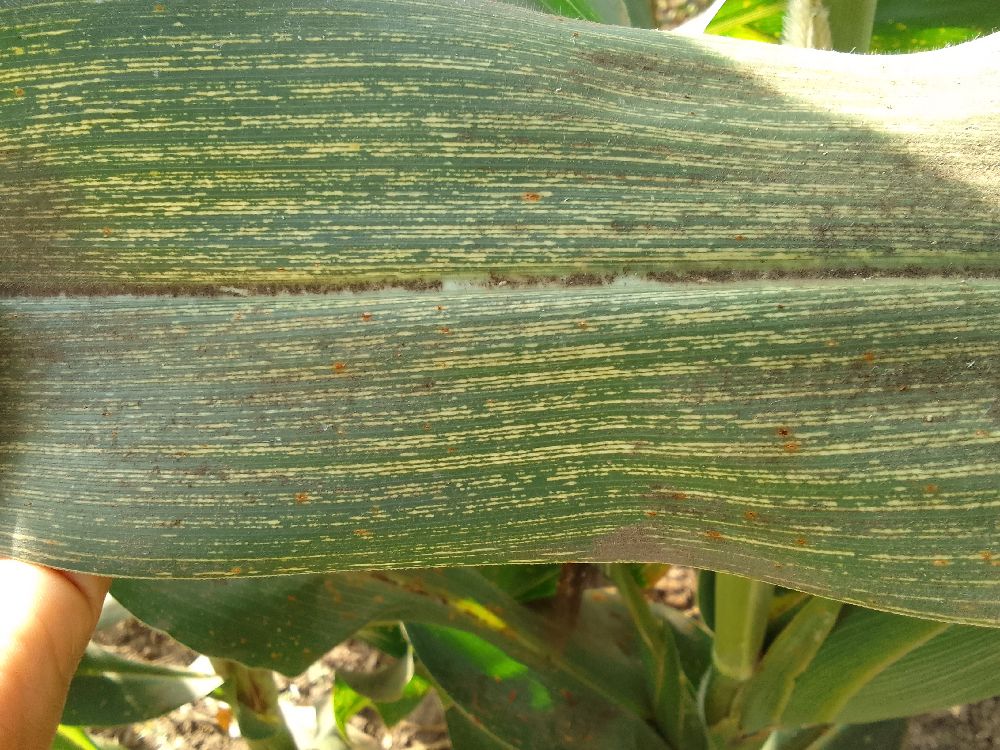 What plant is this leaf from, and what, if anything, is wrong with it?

maize, maize streak virus
